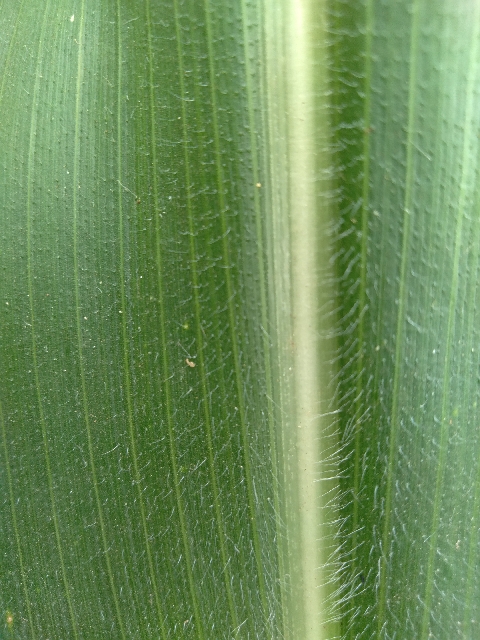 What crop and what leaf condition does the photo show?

maize, healthy
